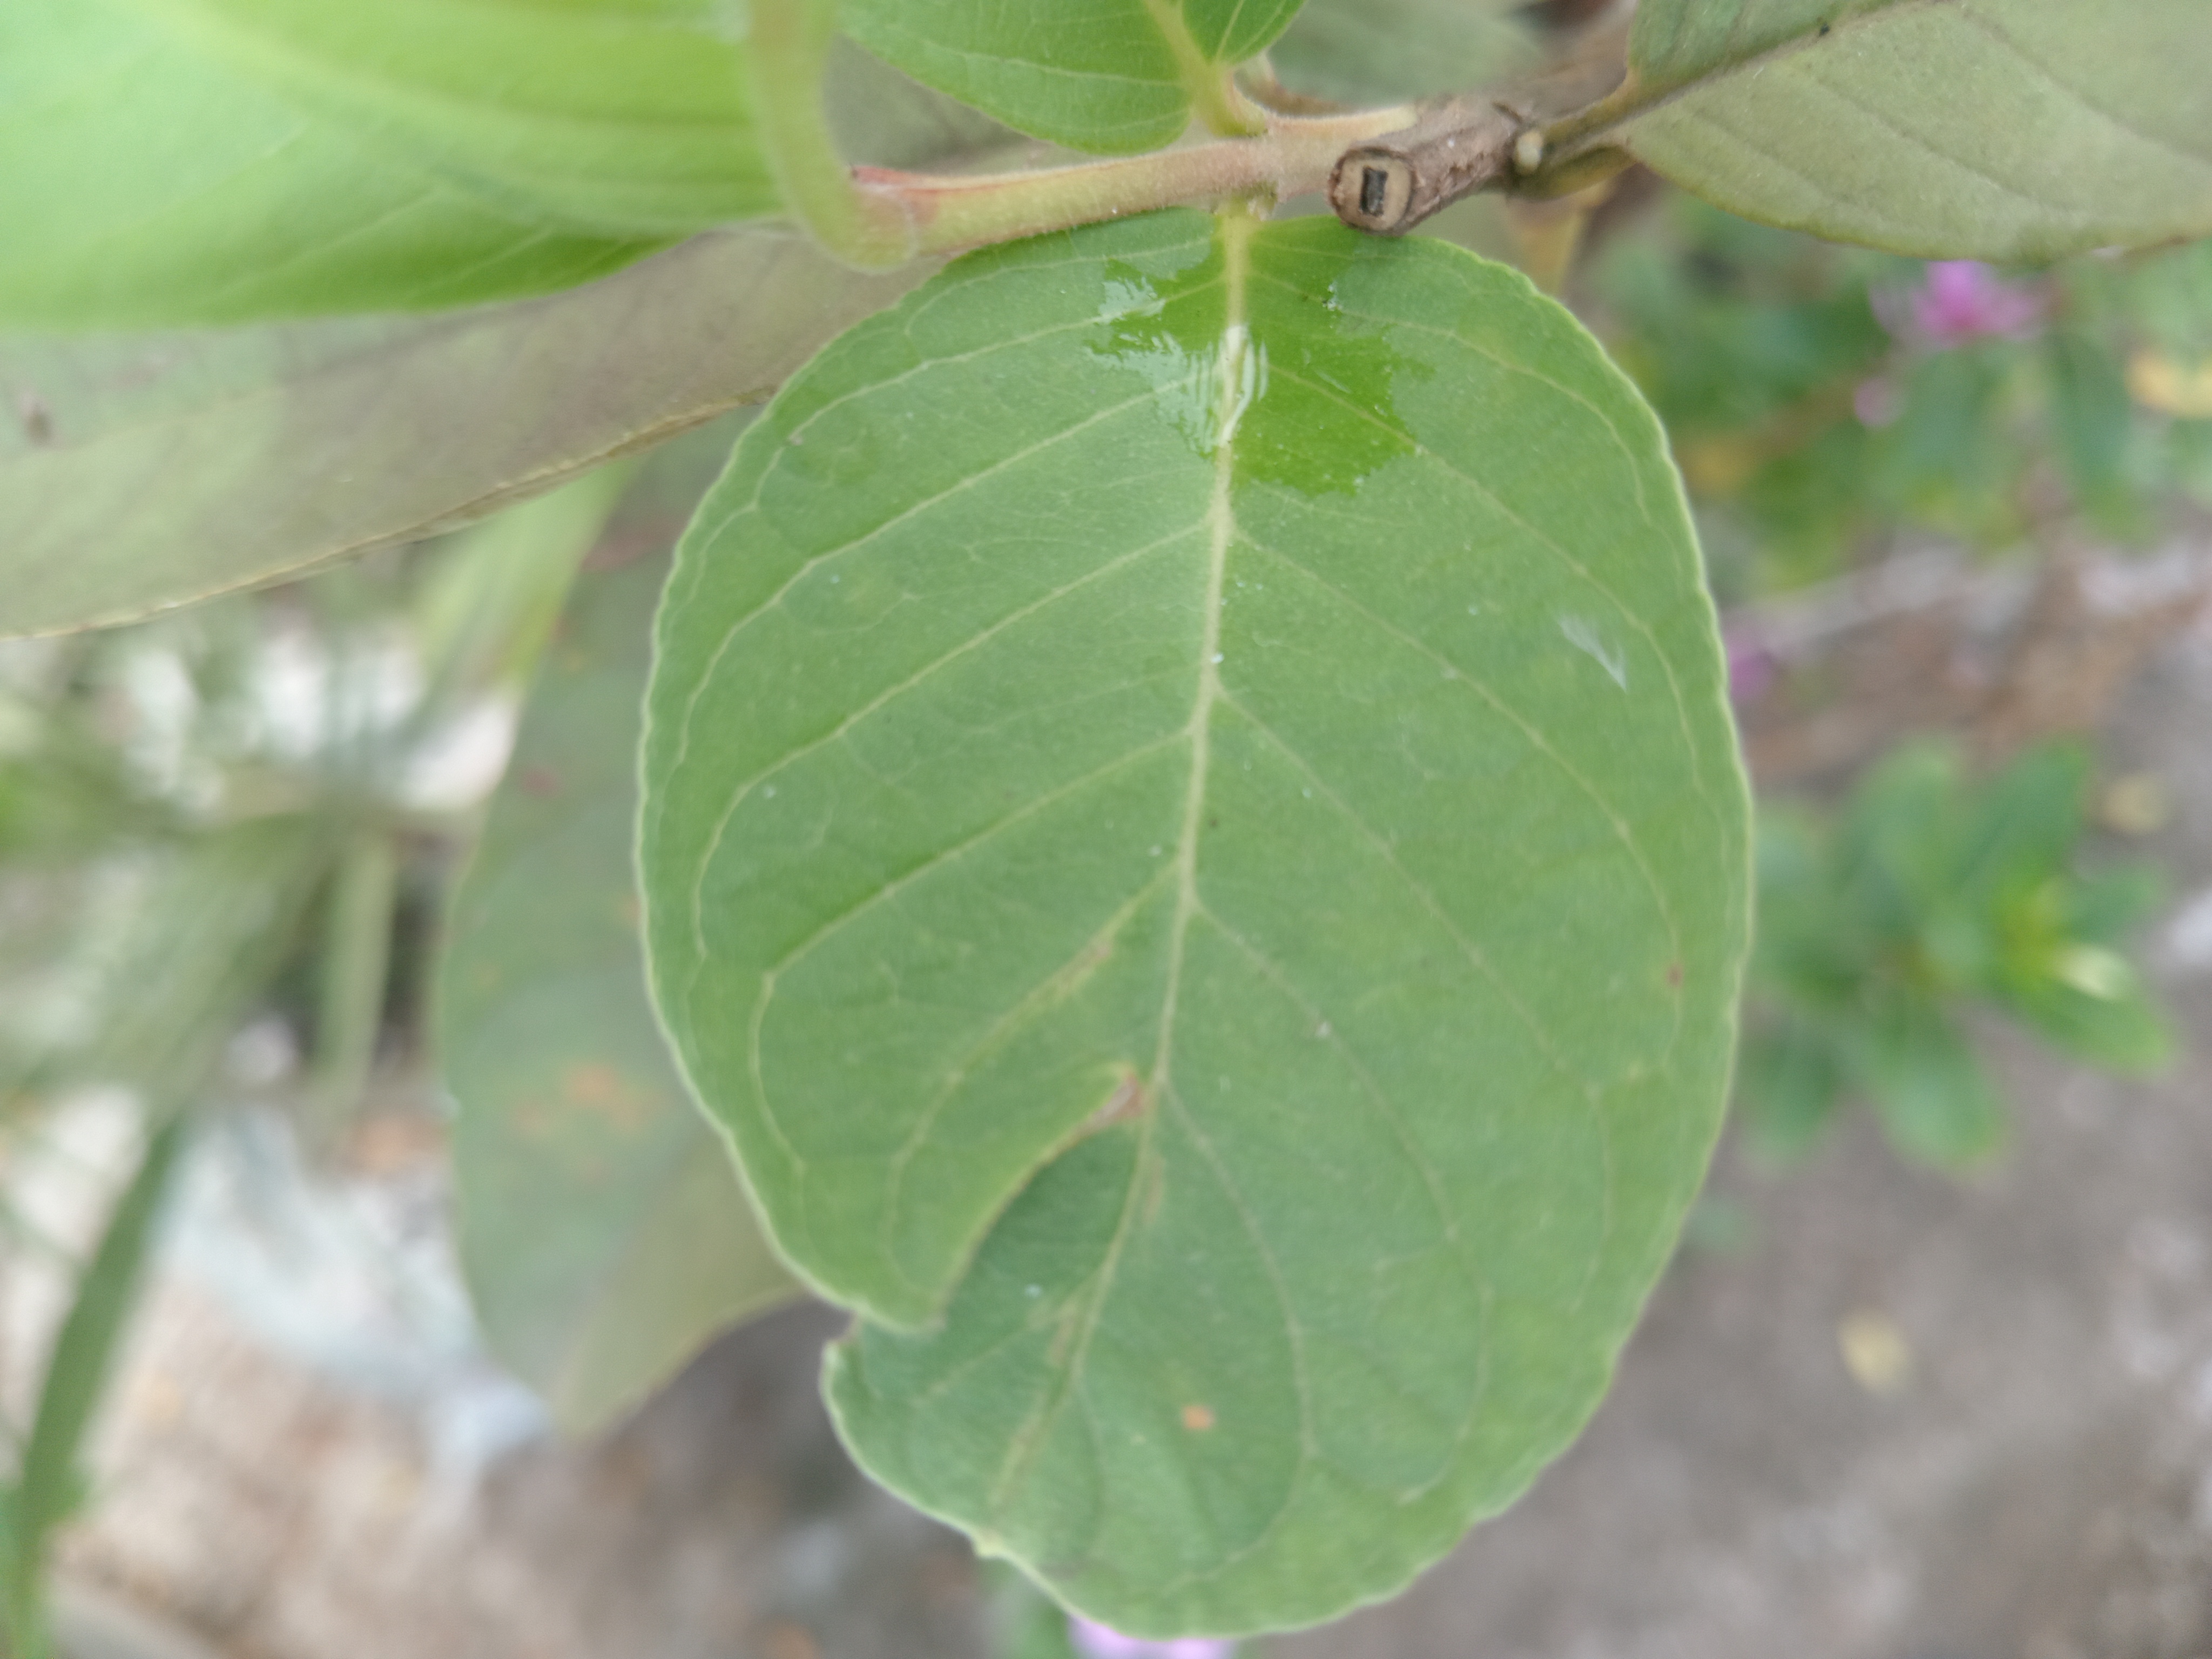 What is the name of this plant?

guava
